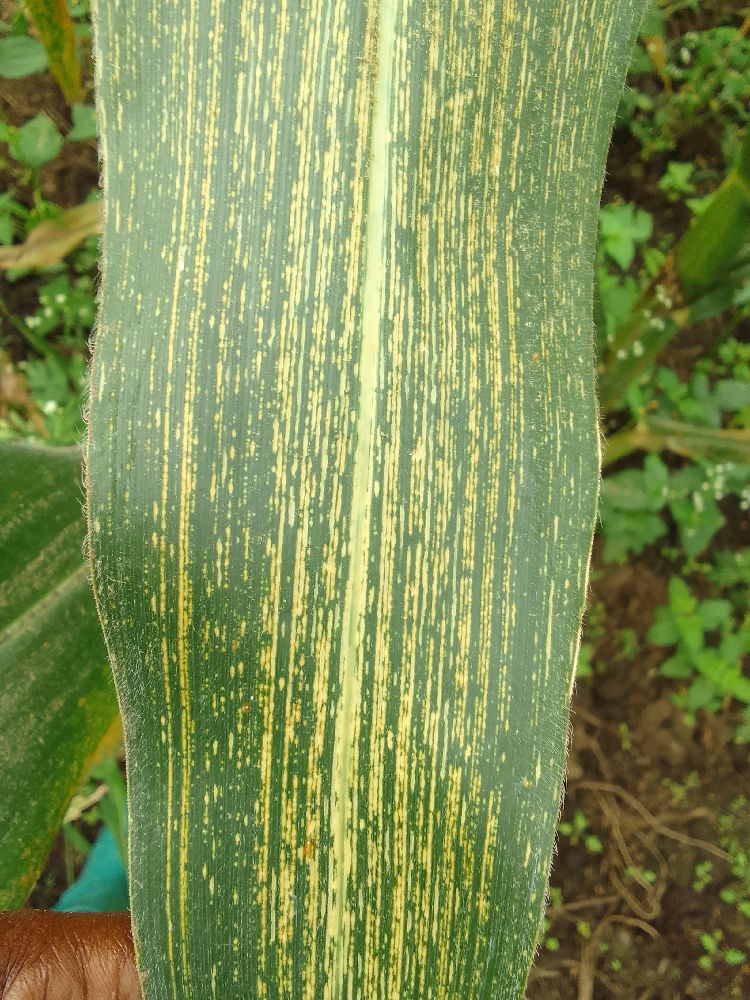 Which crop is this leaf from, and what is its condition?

maize, maize streak virus
